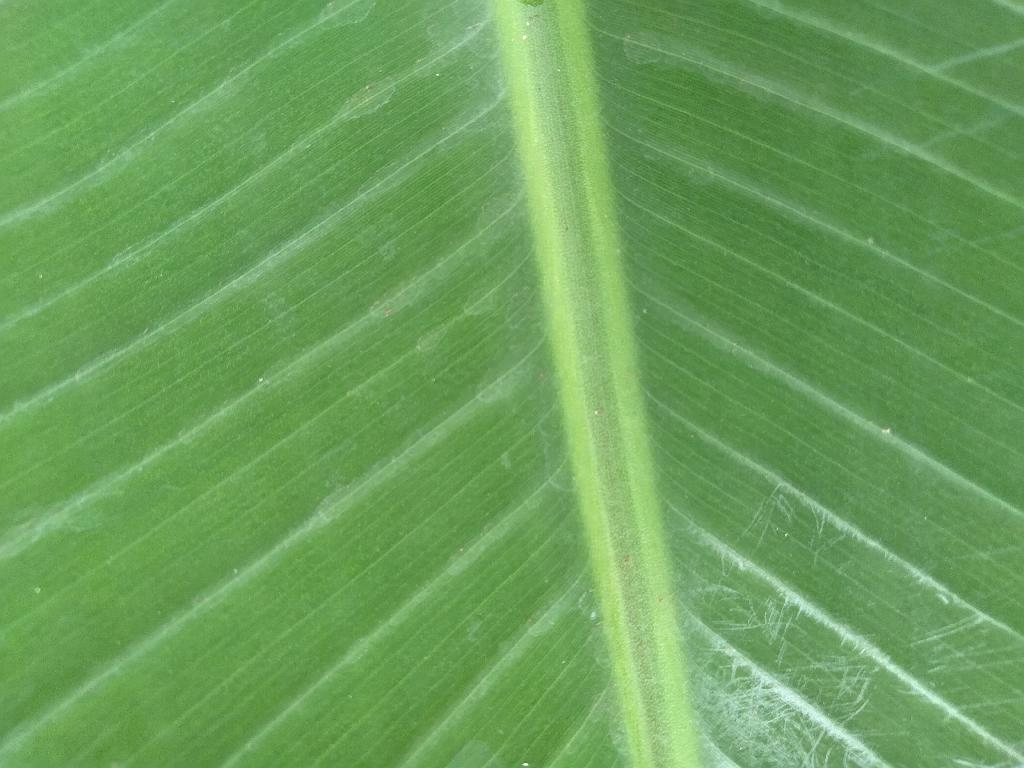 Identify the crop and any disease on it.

banana, healthy
